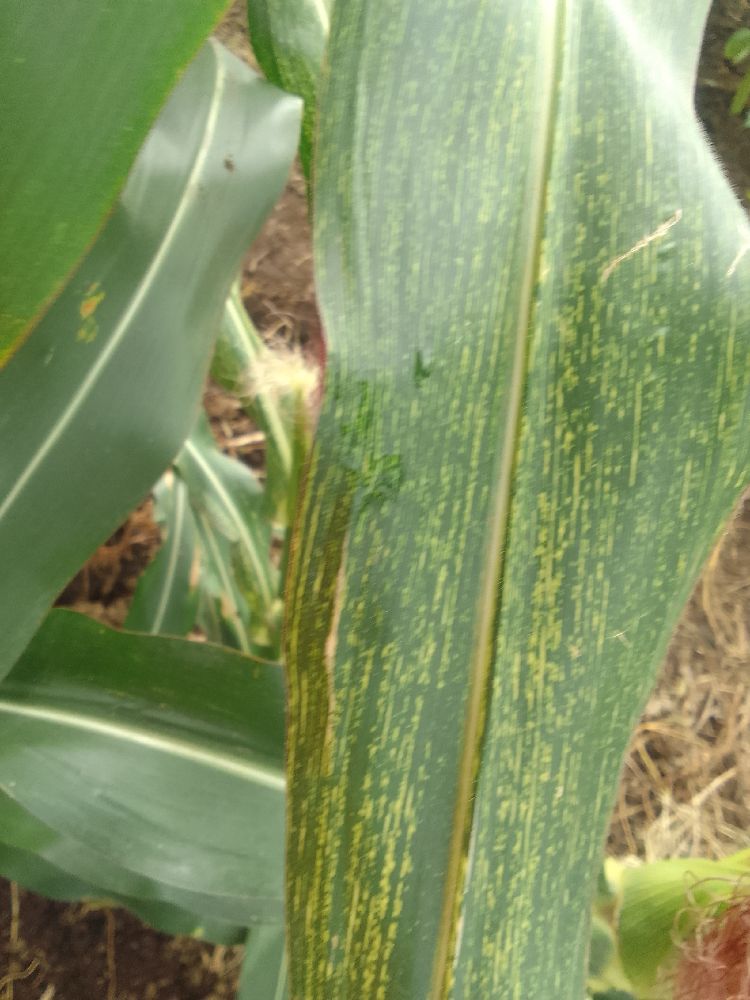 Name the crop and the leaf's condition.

maize, maize streak virus
